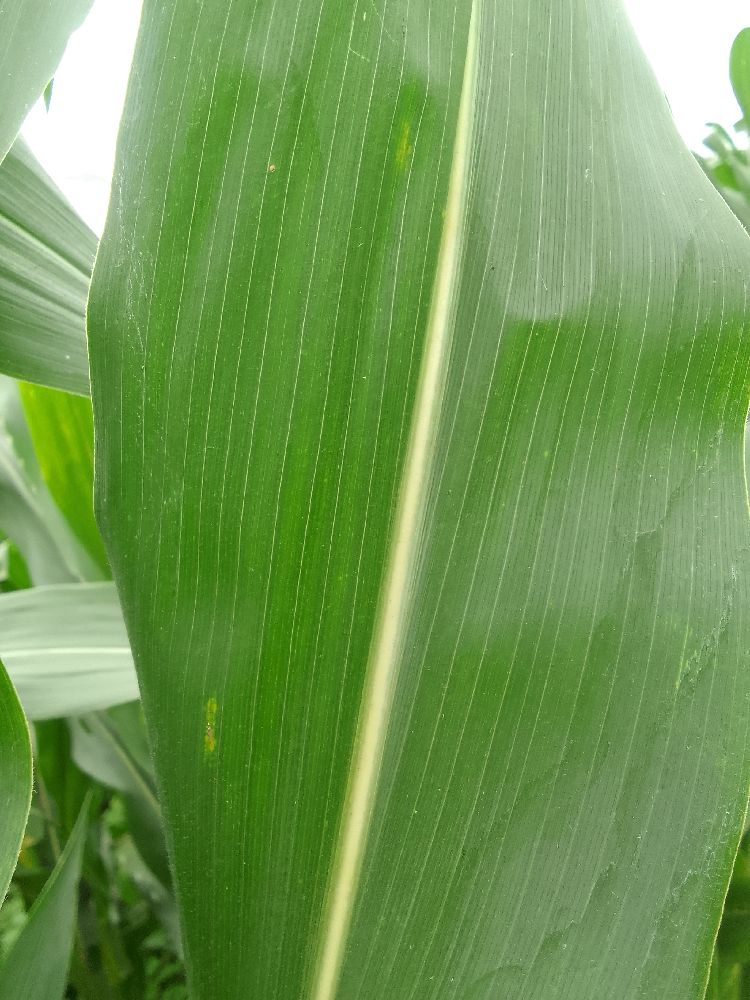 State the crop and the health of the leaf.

maize, healthy
